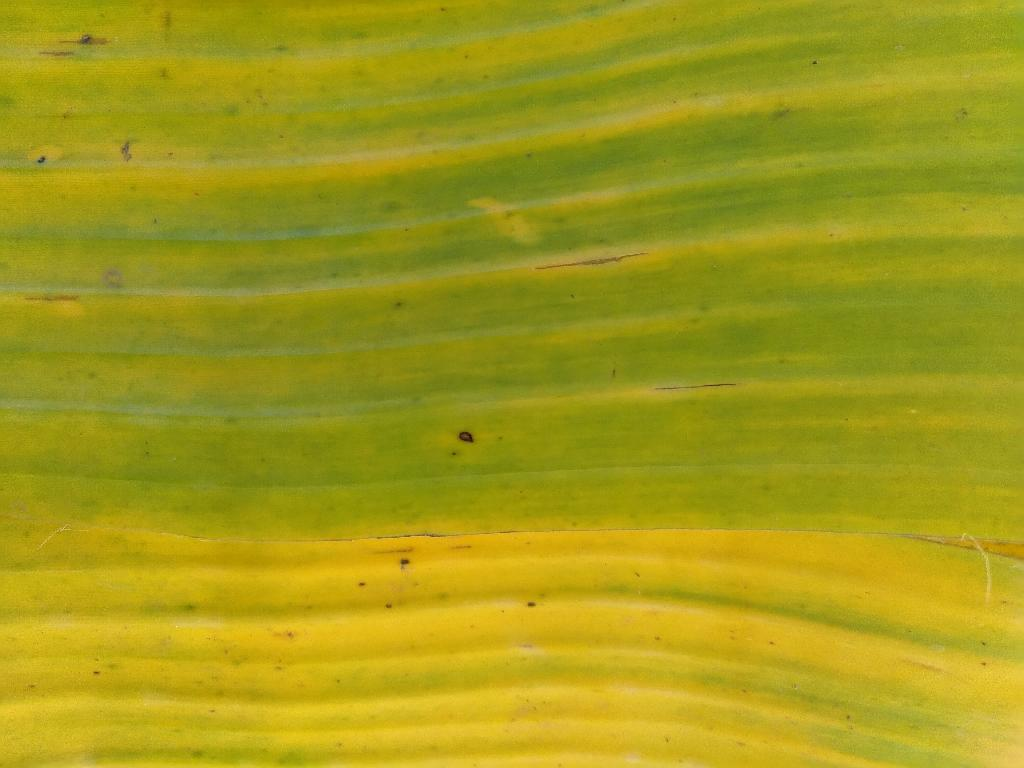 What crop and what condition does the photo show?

banana, fusarium wilt race 1
